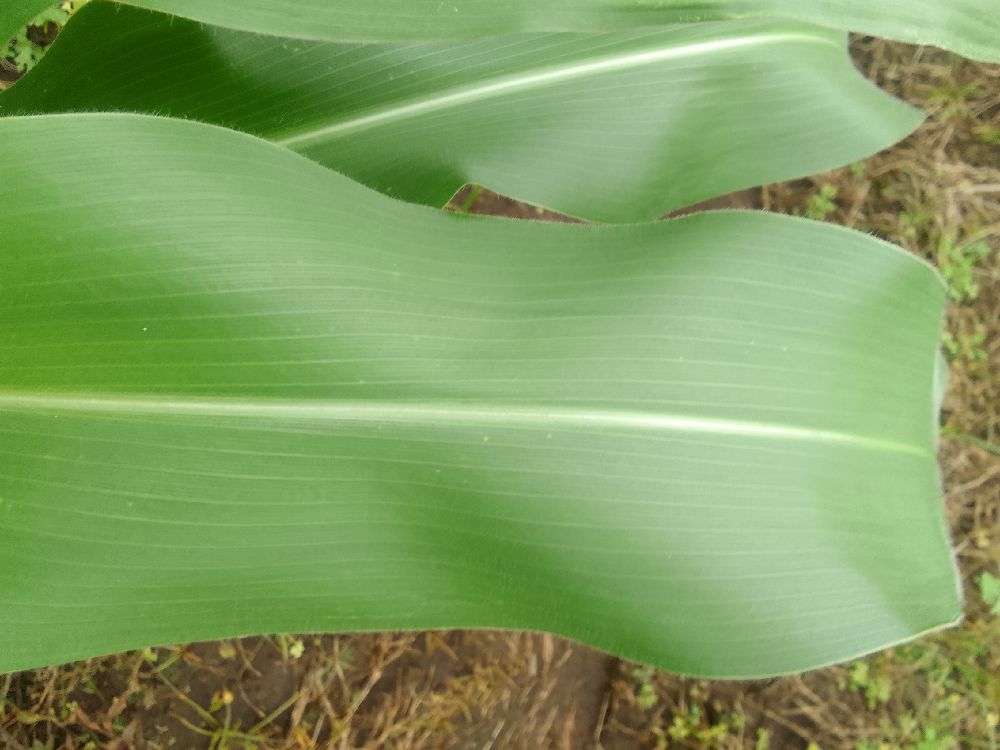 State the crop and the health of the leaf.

maize, healthy
